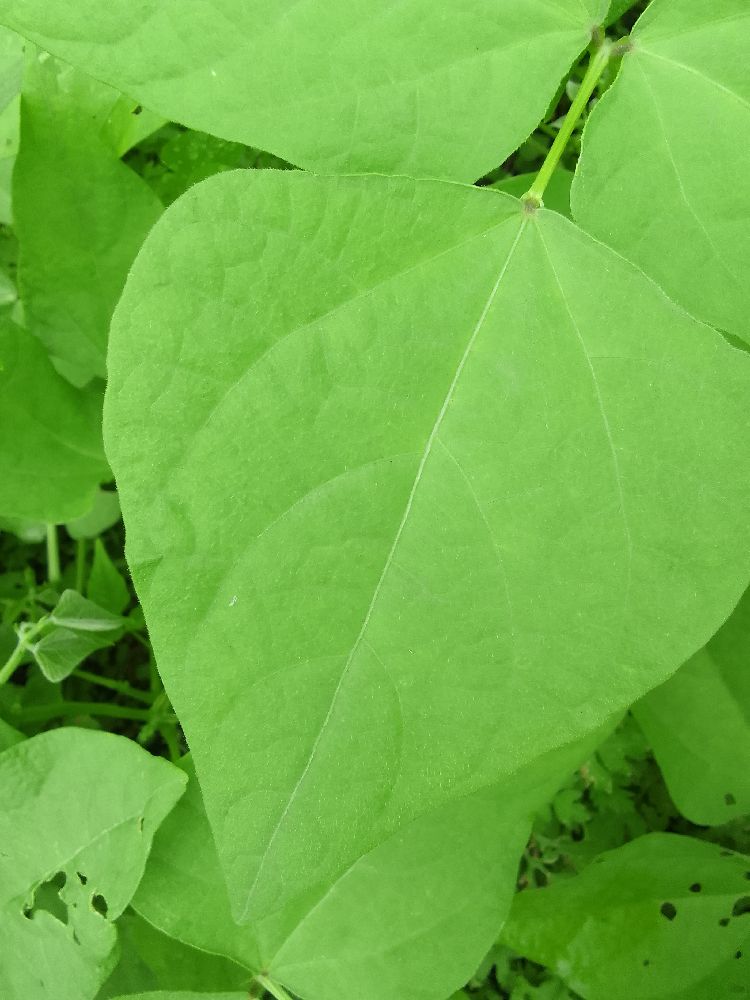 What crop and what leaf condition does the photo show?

common bean, healthy
